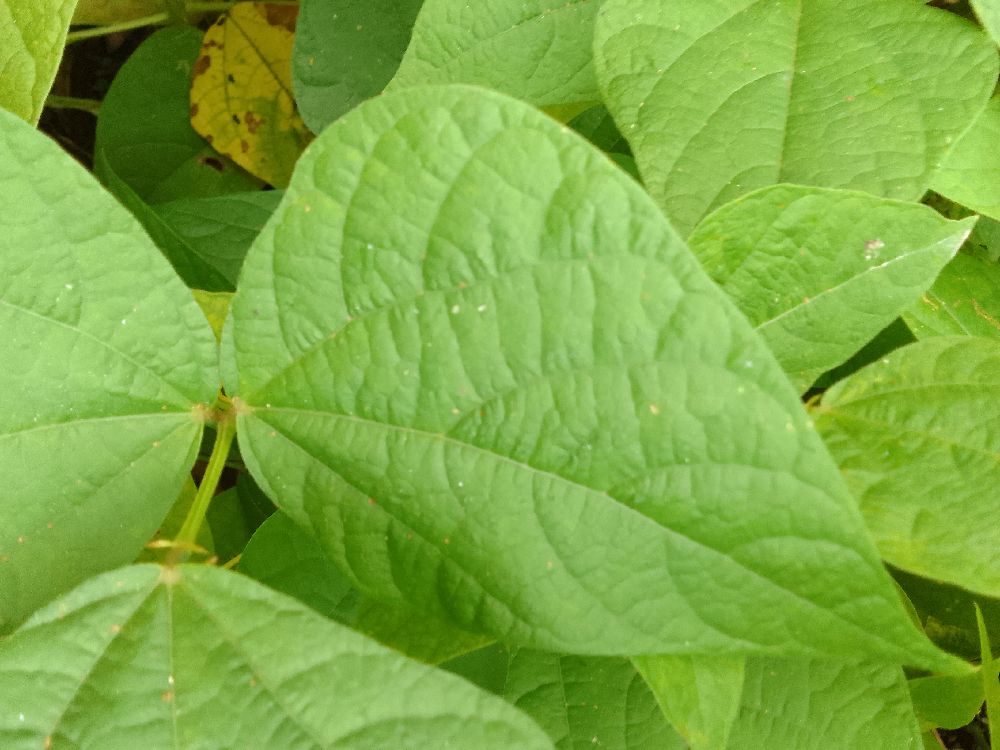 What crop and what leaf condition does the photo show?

common bean, healthy
